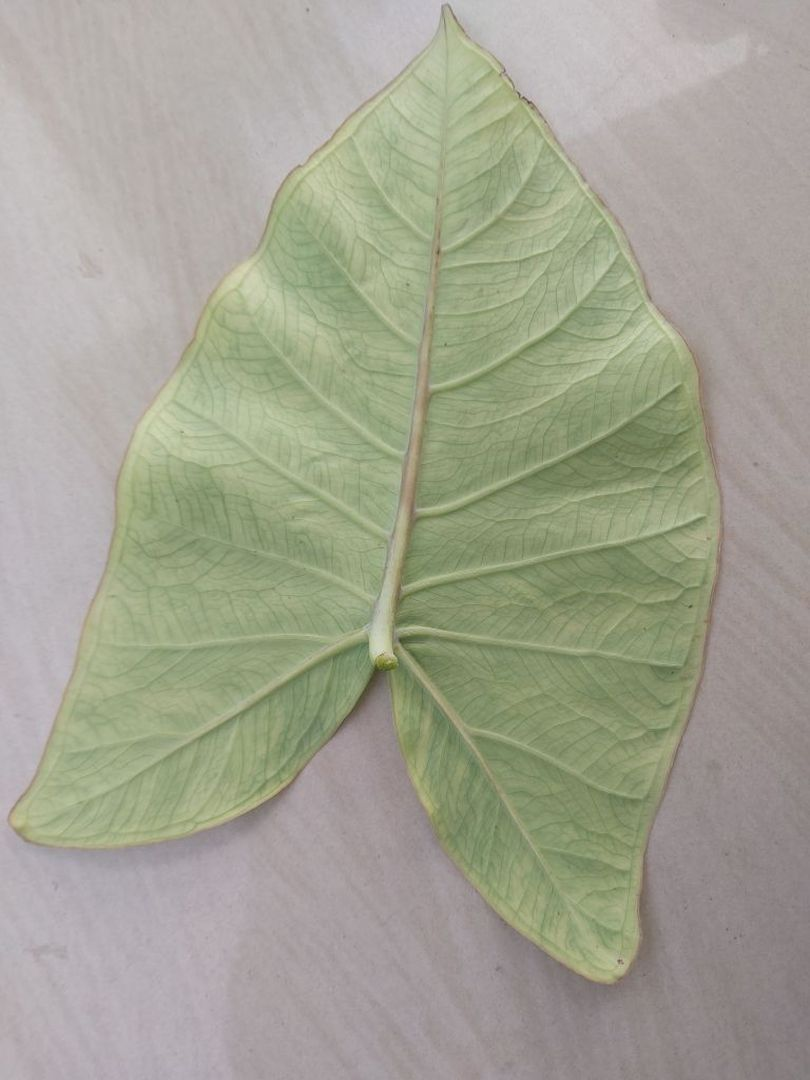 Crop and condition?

taro, mosaic
